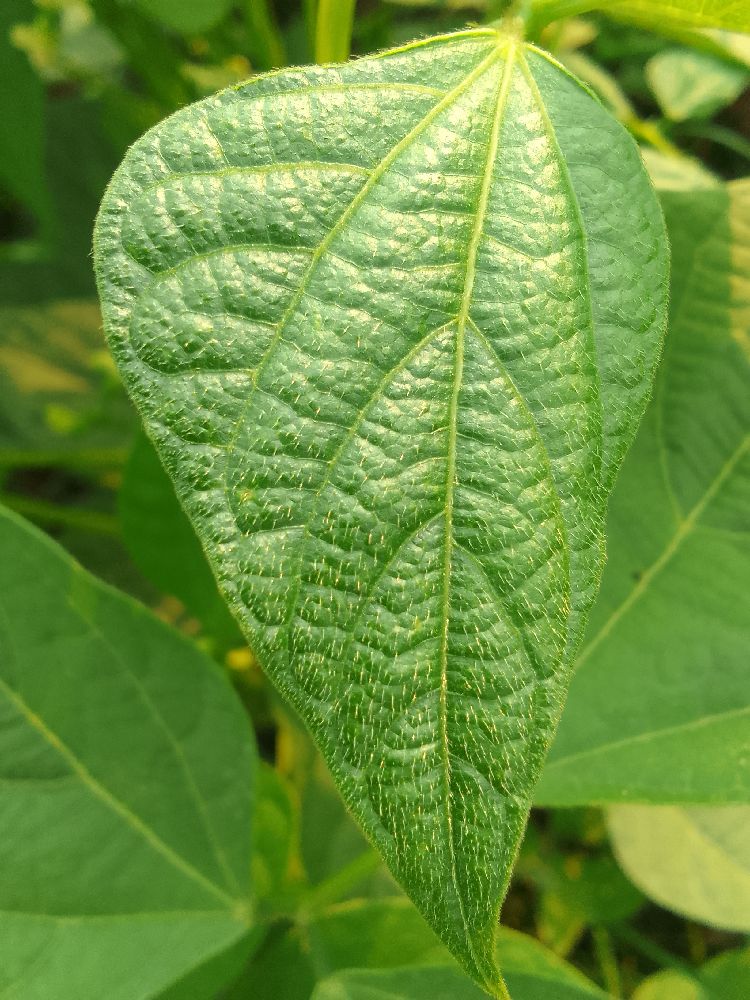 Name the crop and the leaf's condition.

common bean, healthy
